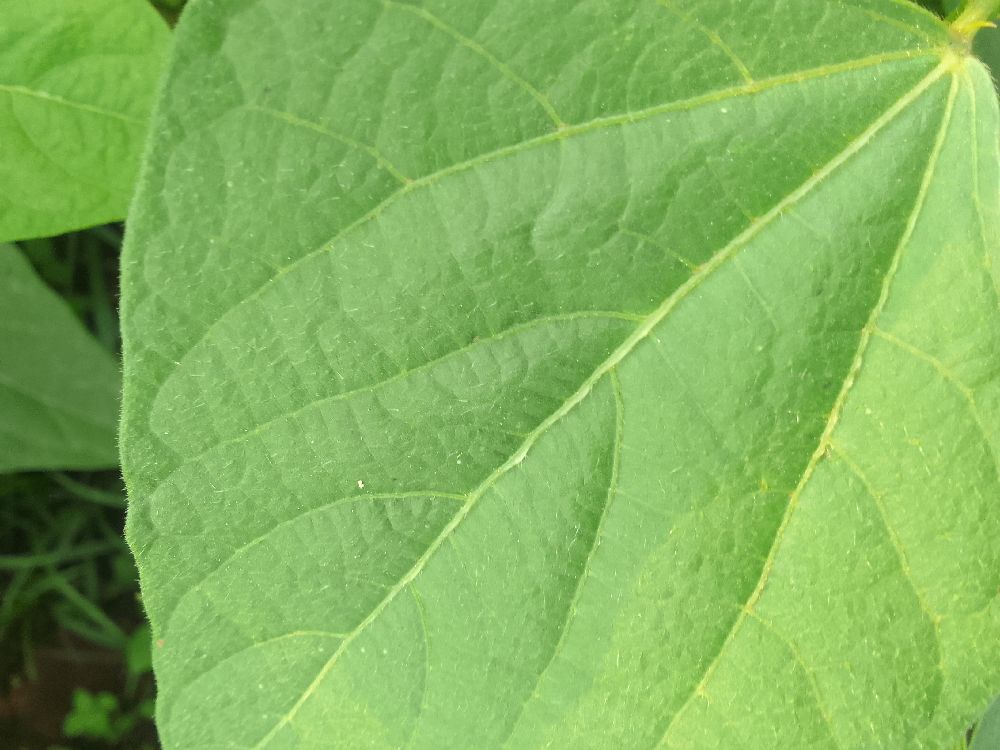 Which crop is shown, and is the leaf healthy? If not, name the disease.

common bean, healthy
